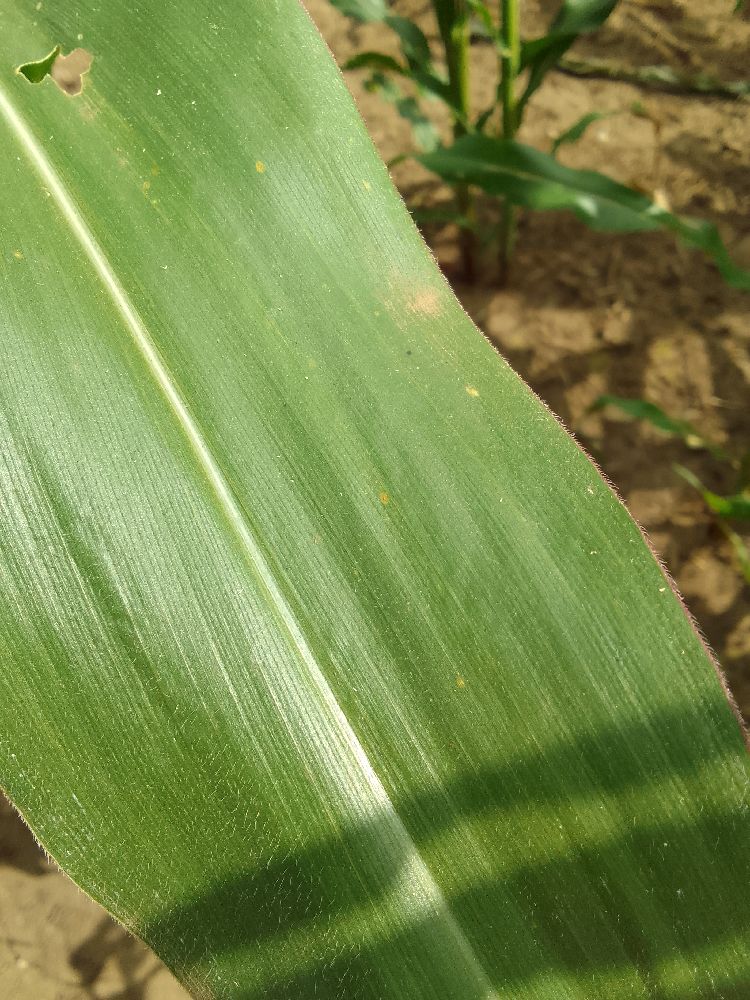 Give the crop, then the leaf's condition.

maize, healthy
